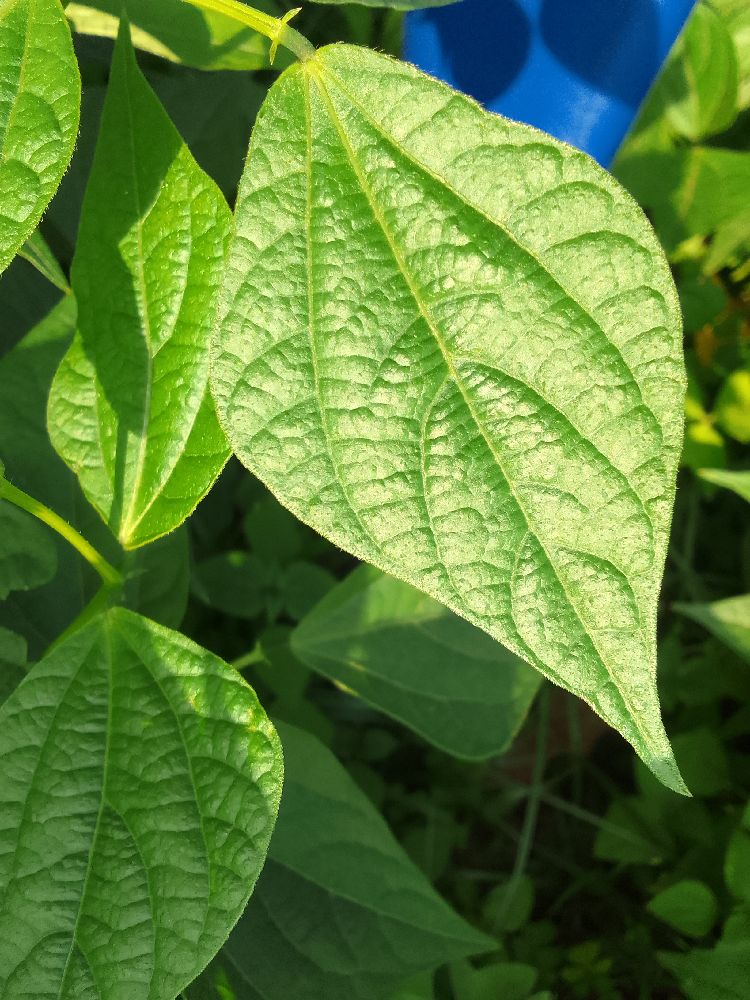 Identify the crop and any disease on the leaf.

common bean, healthy
